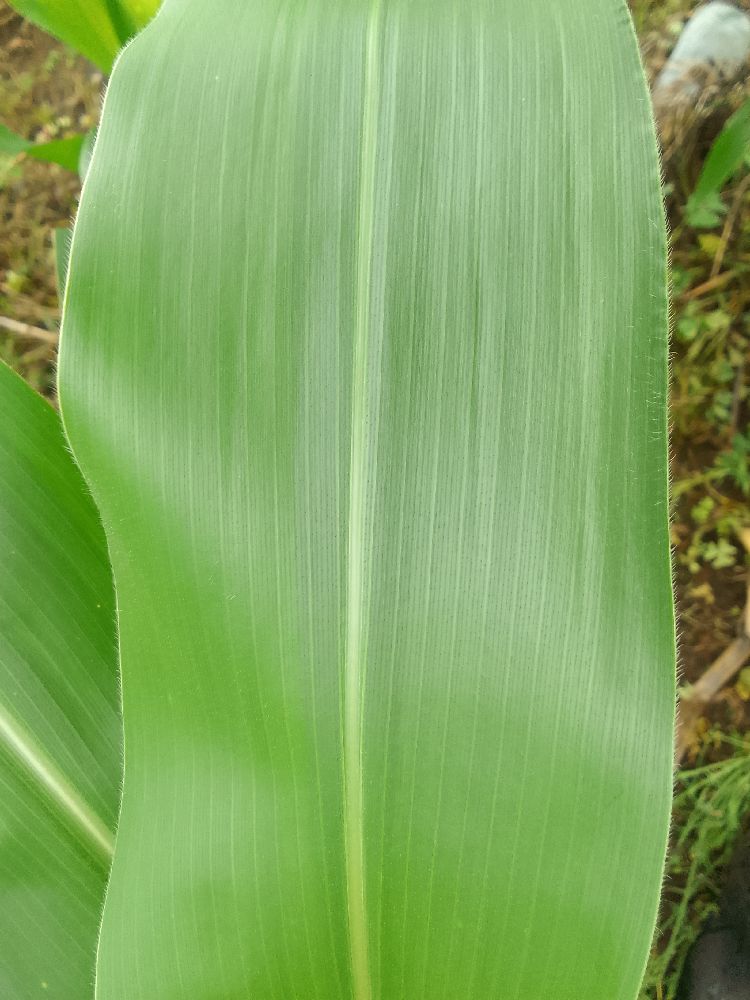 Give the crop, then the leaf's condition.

maize, healthy
